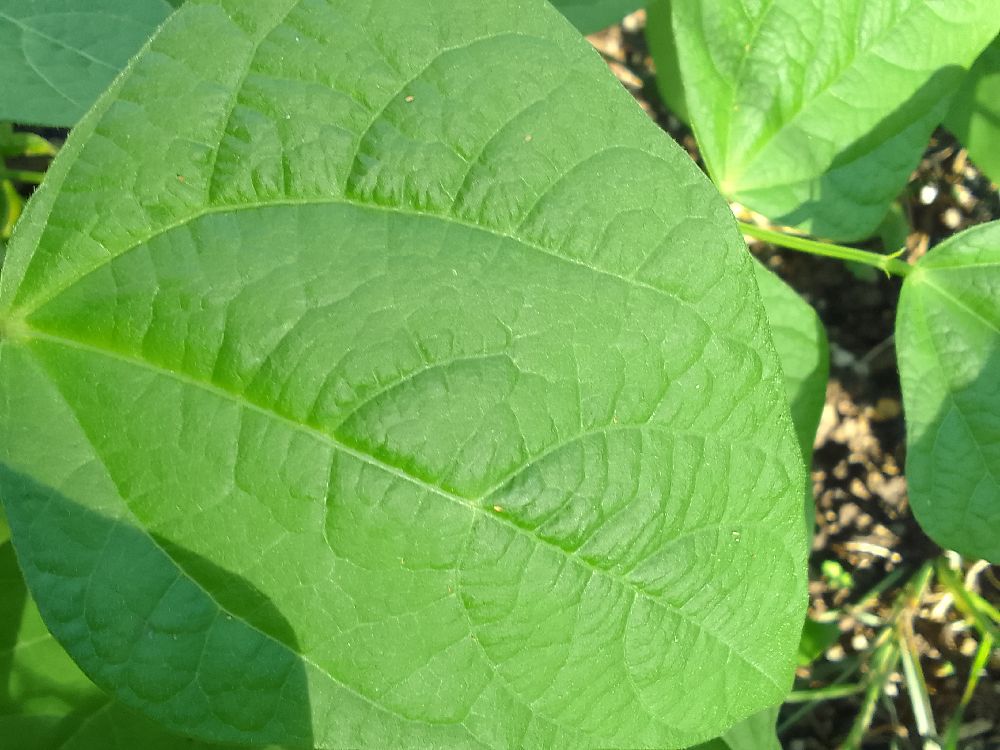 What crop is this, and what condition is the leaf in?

common bean, healthy
